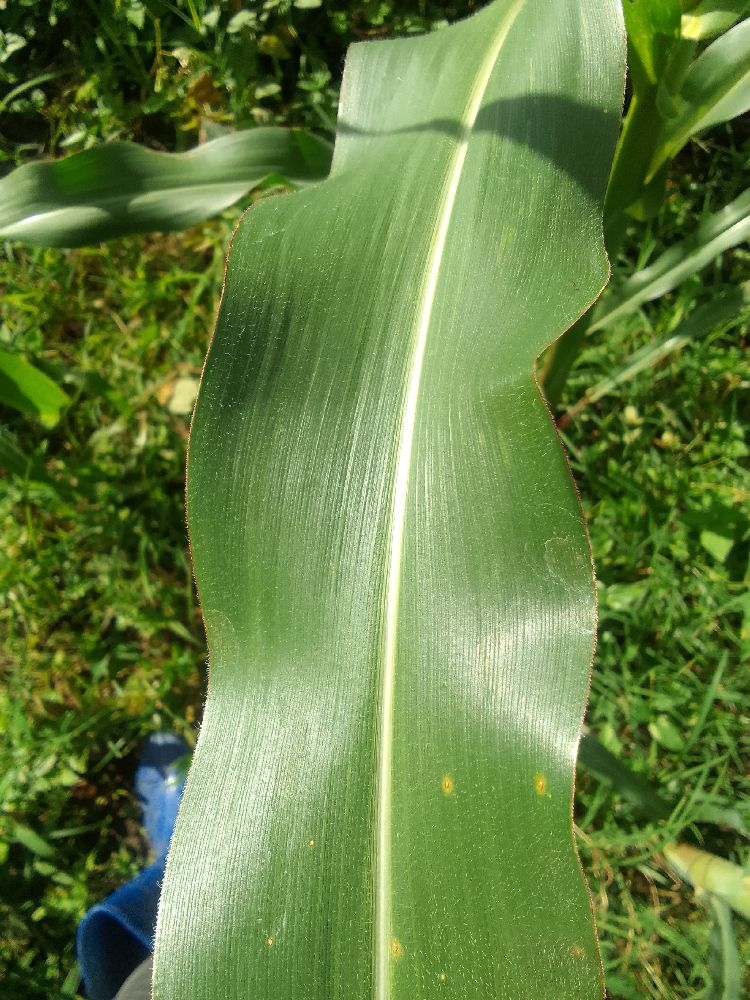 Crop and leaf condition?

maize, healthy
